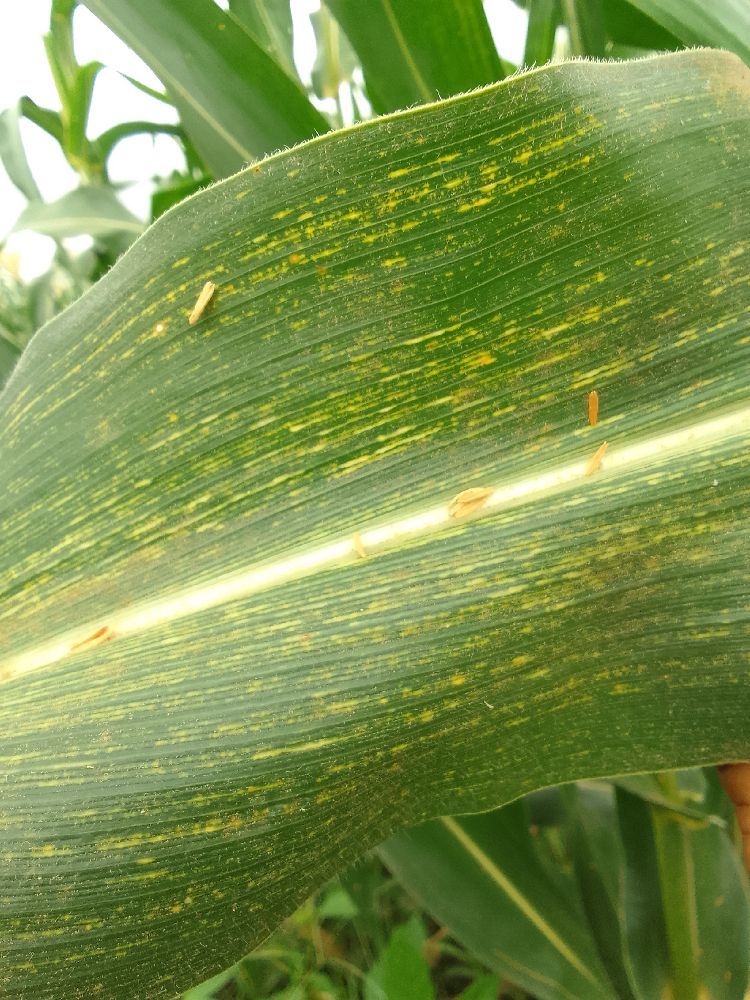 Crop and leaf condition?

maize, maize streak virus
